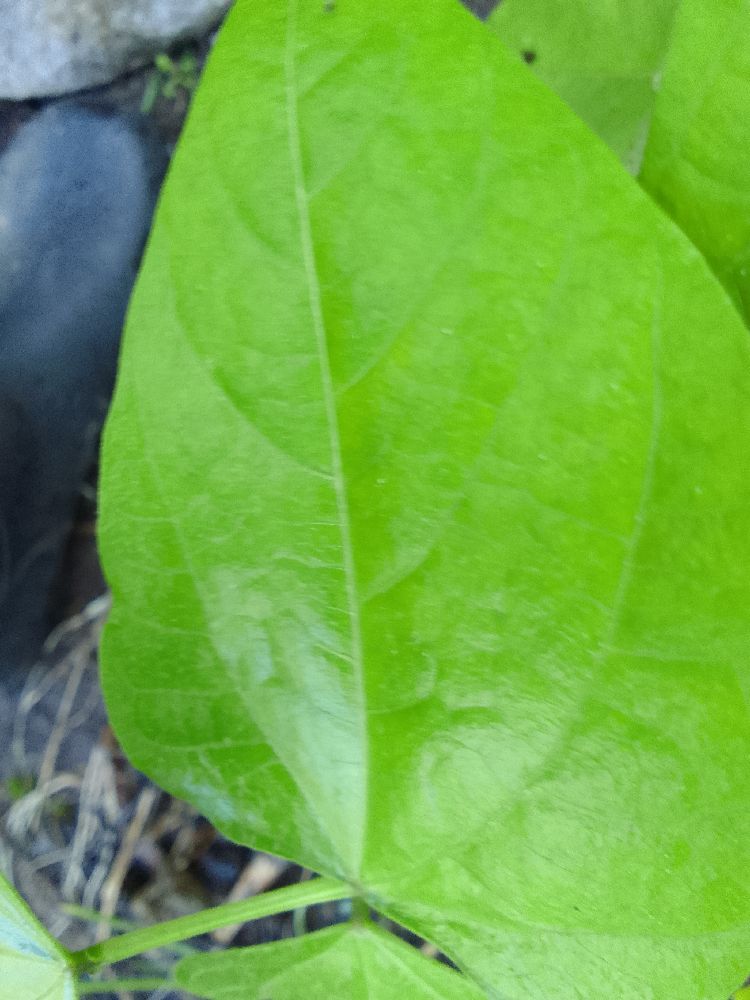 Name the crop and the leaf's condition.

common bean, healthy
